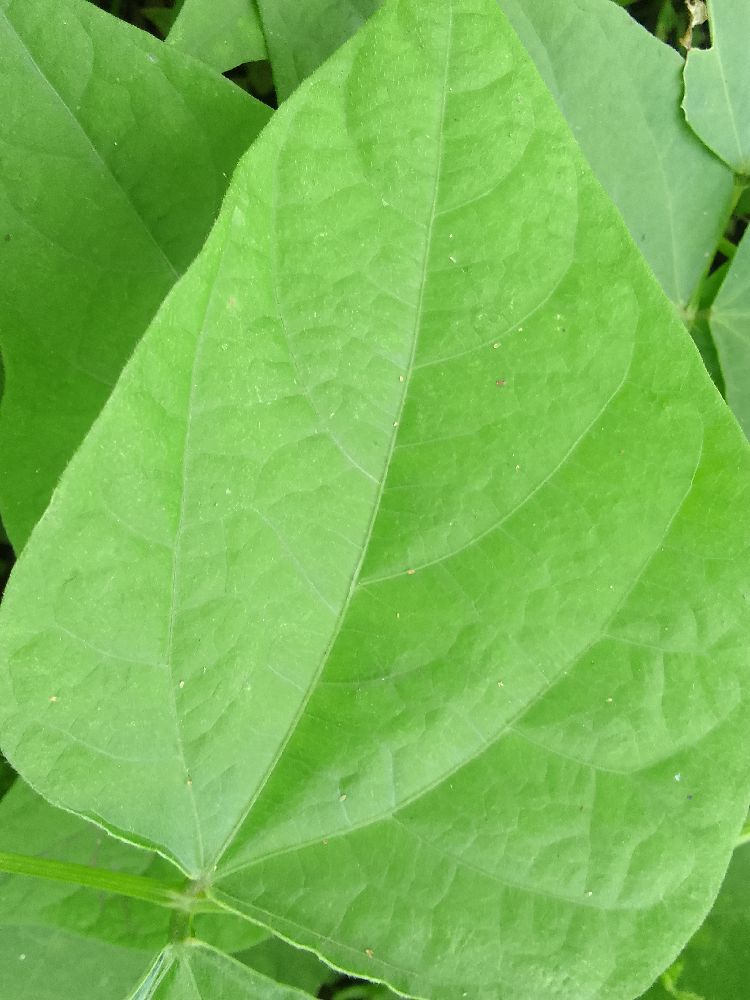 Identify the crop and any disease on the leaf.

common bean, healthy
